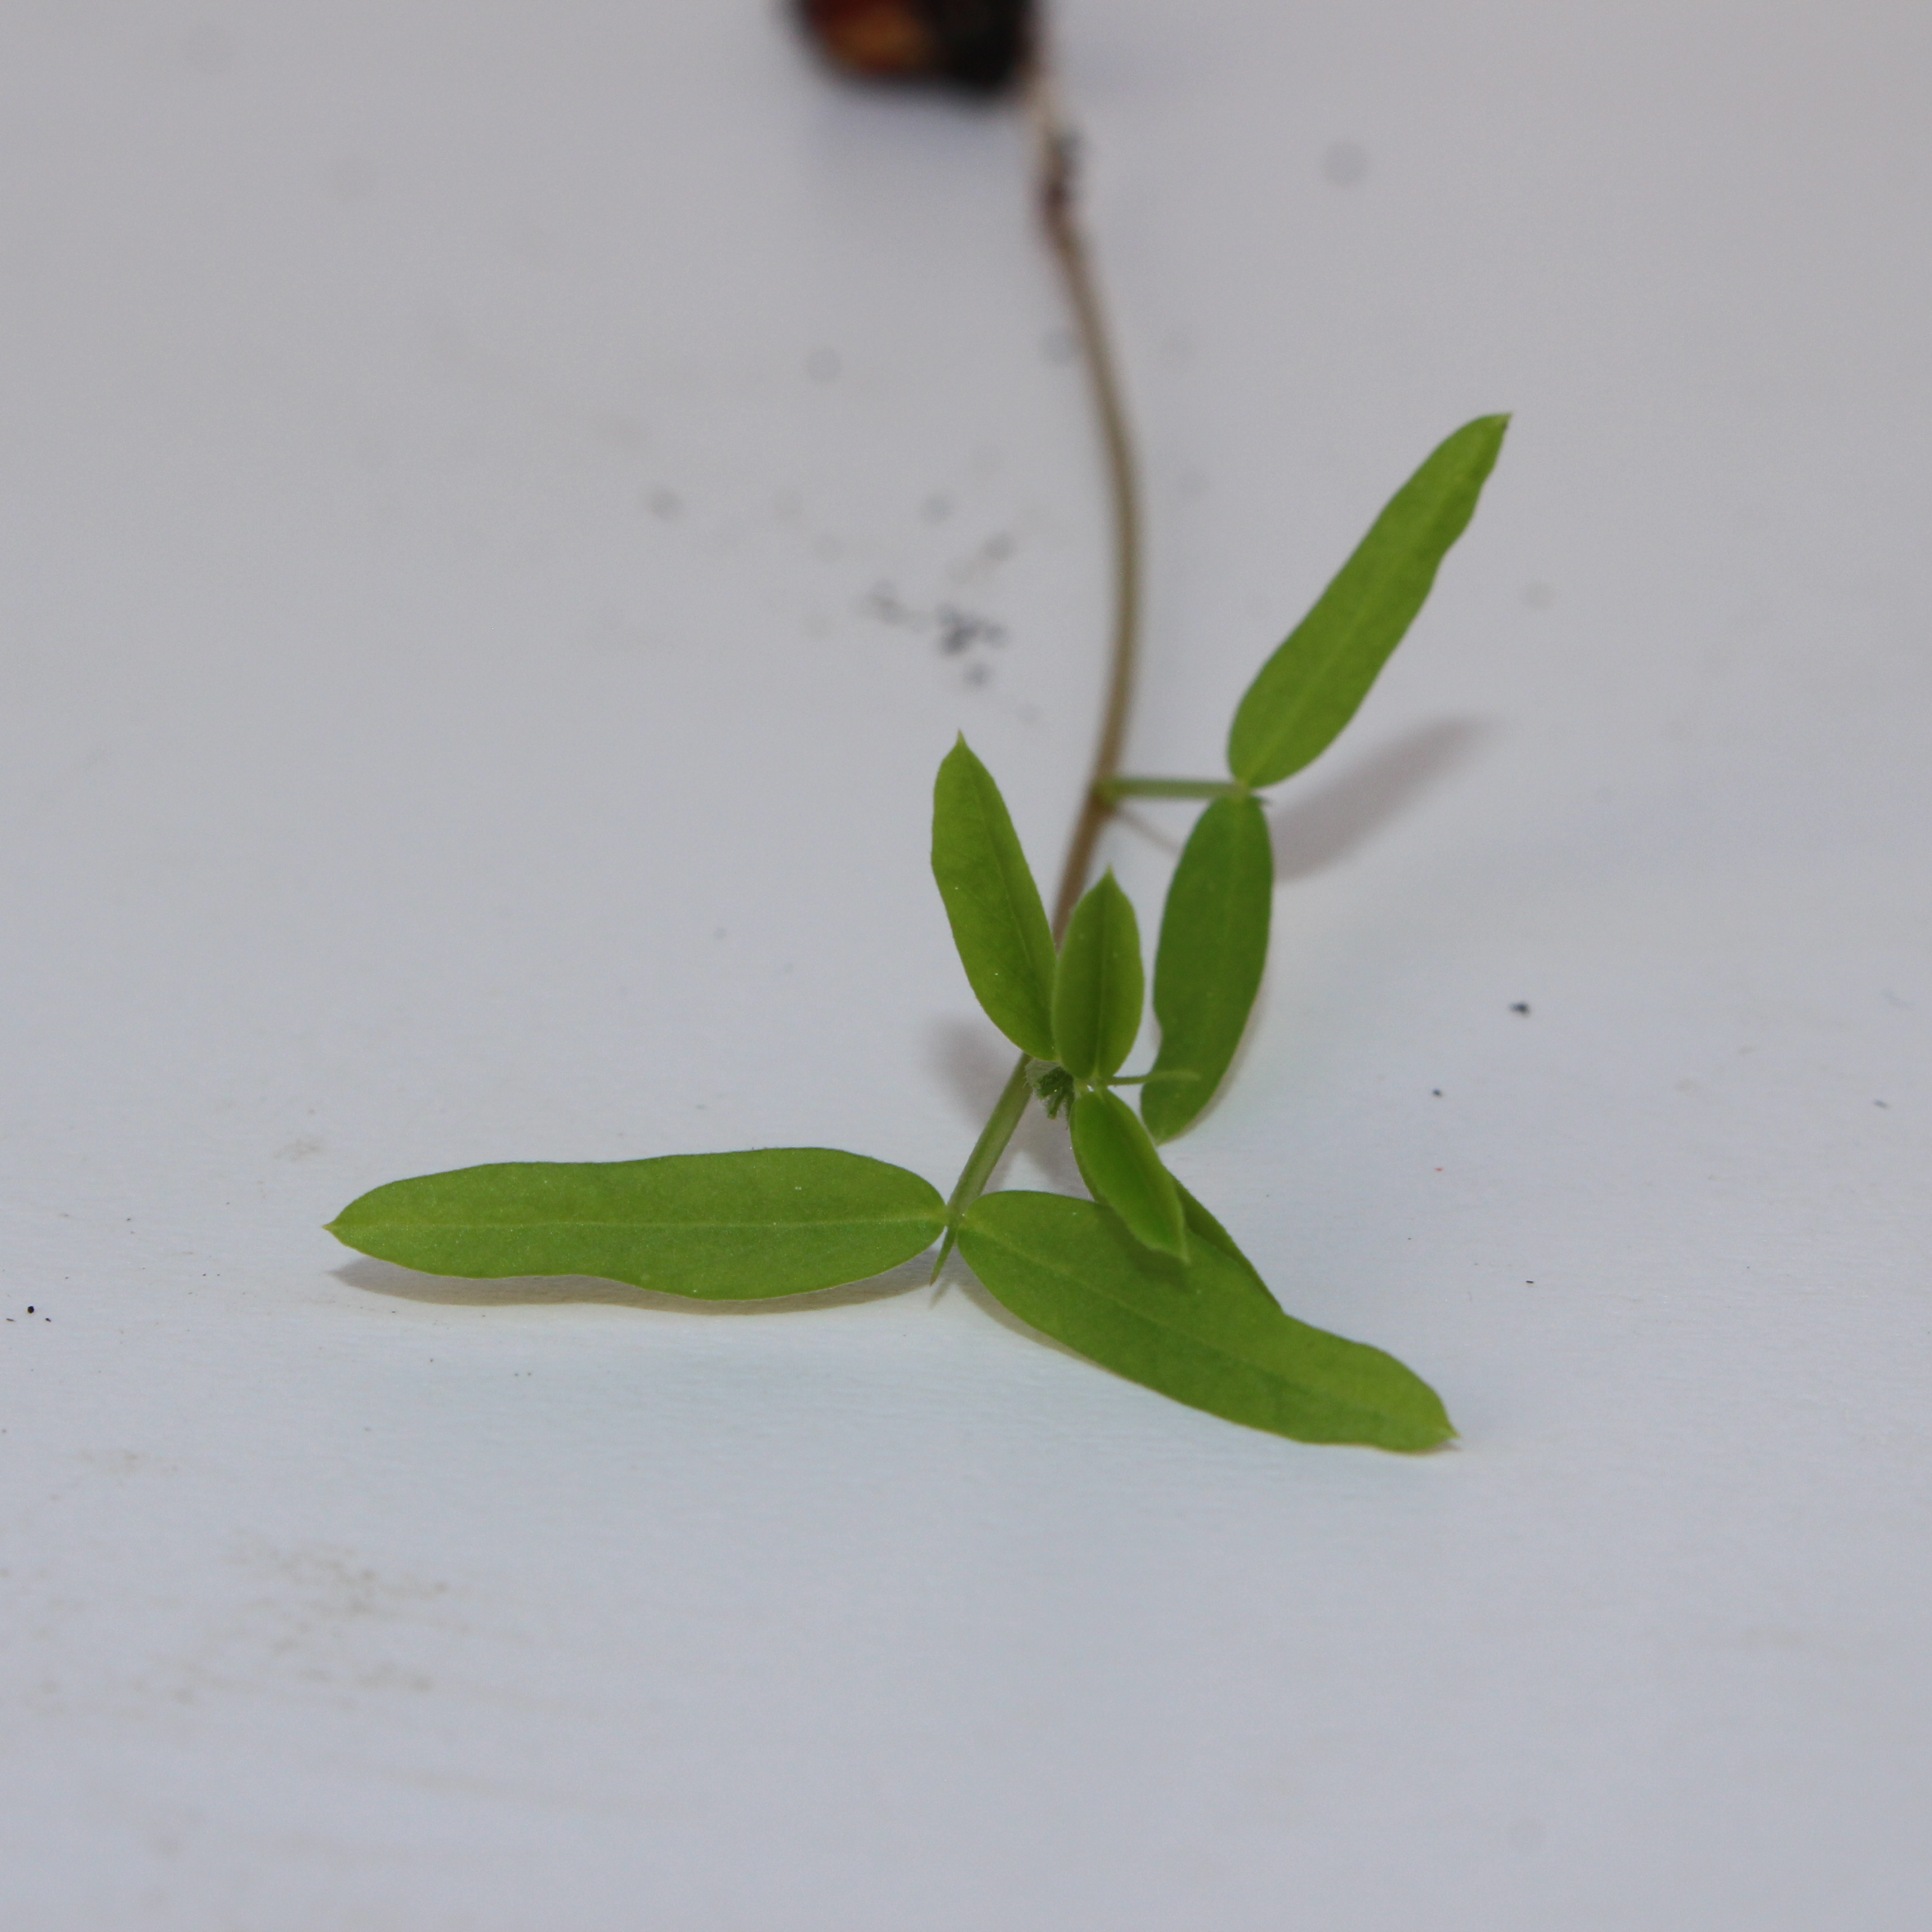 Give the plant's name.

Vicia sativa
